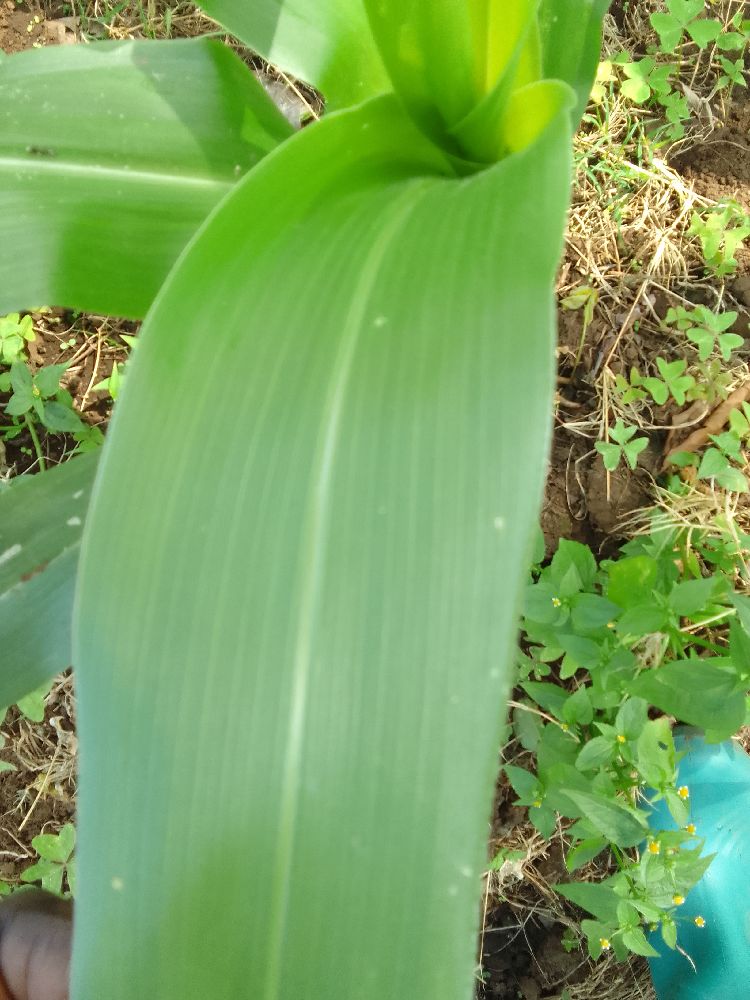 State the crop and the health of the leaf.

maize, healthy
